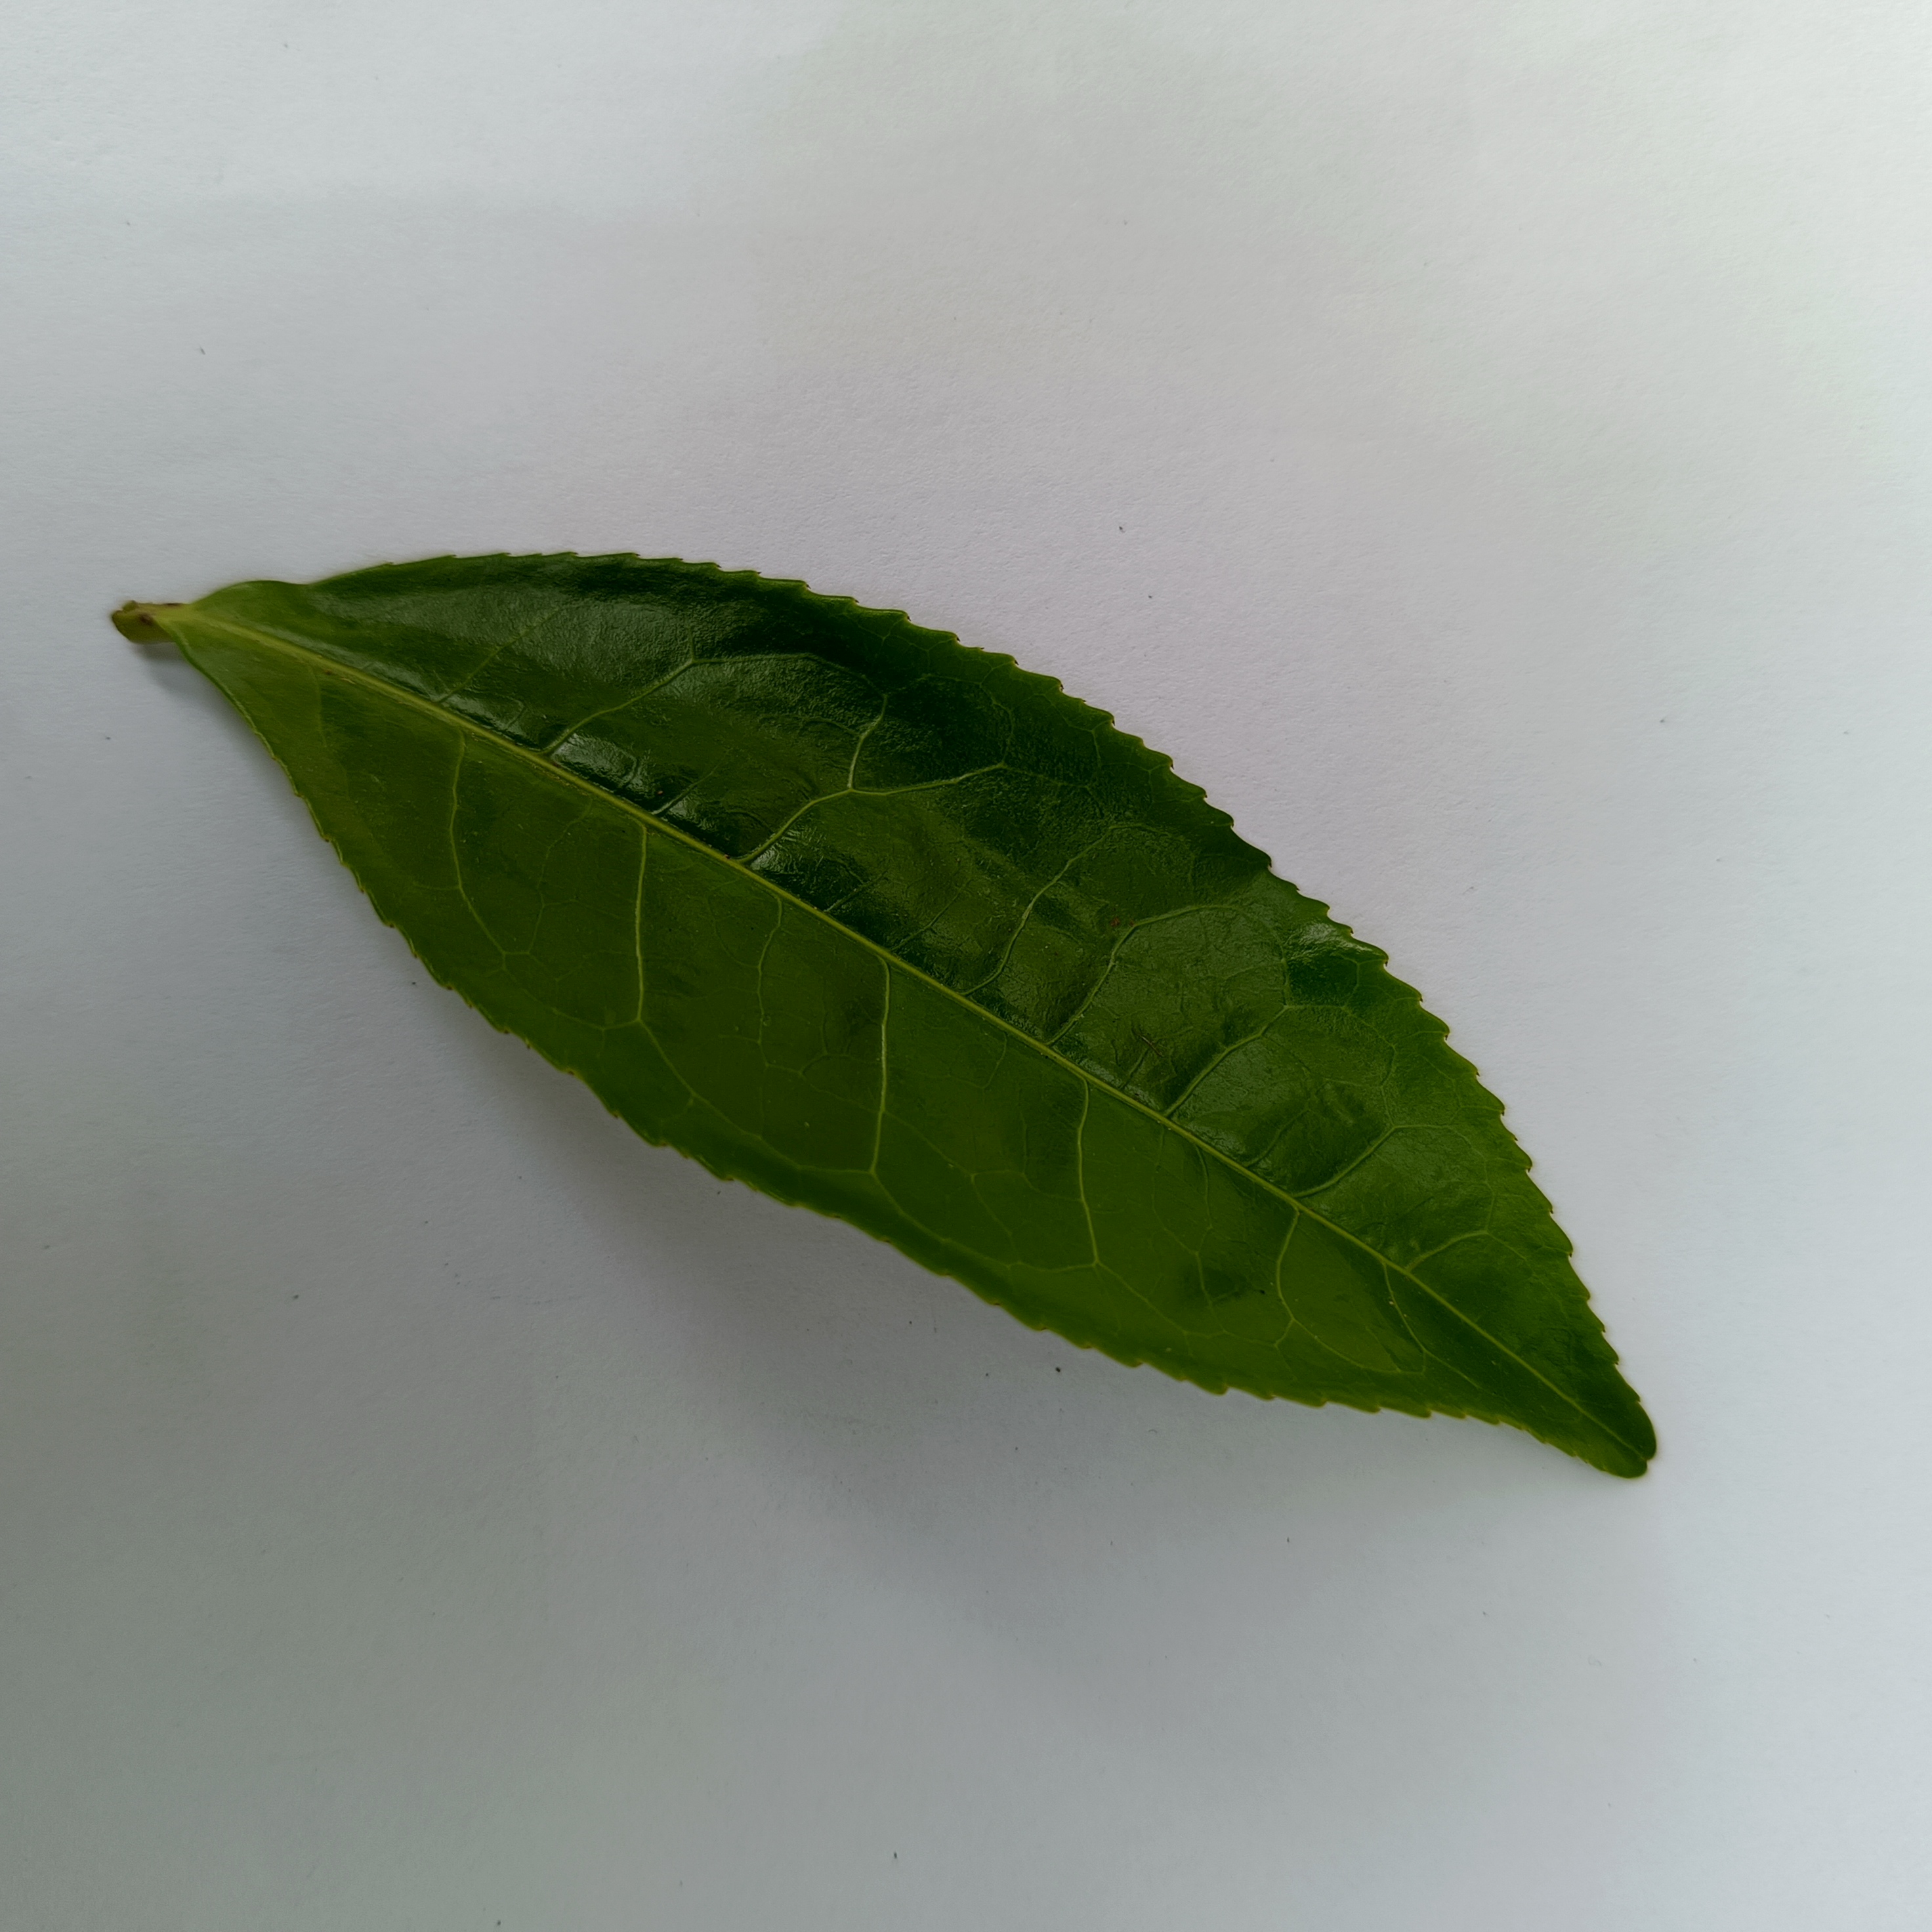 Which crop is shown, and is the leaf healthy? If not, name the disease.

tea, healthy
